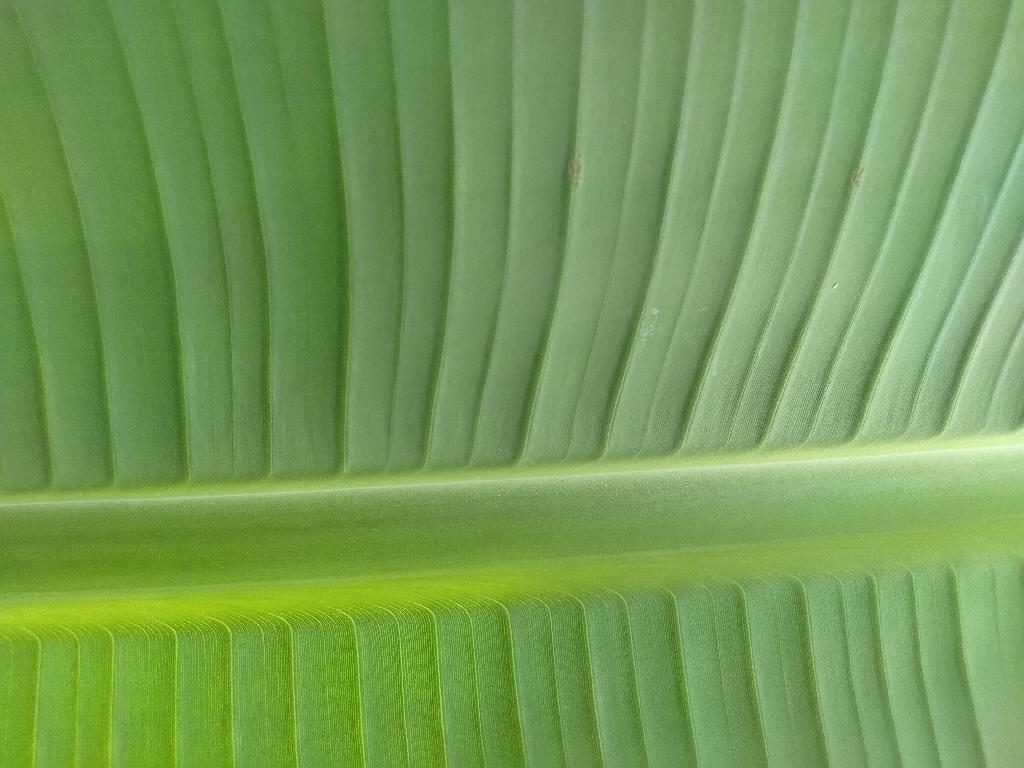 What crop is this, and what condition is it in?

banana, healthy
